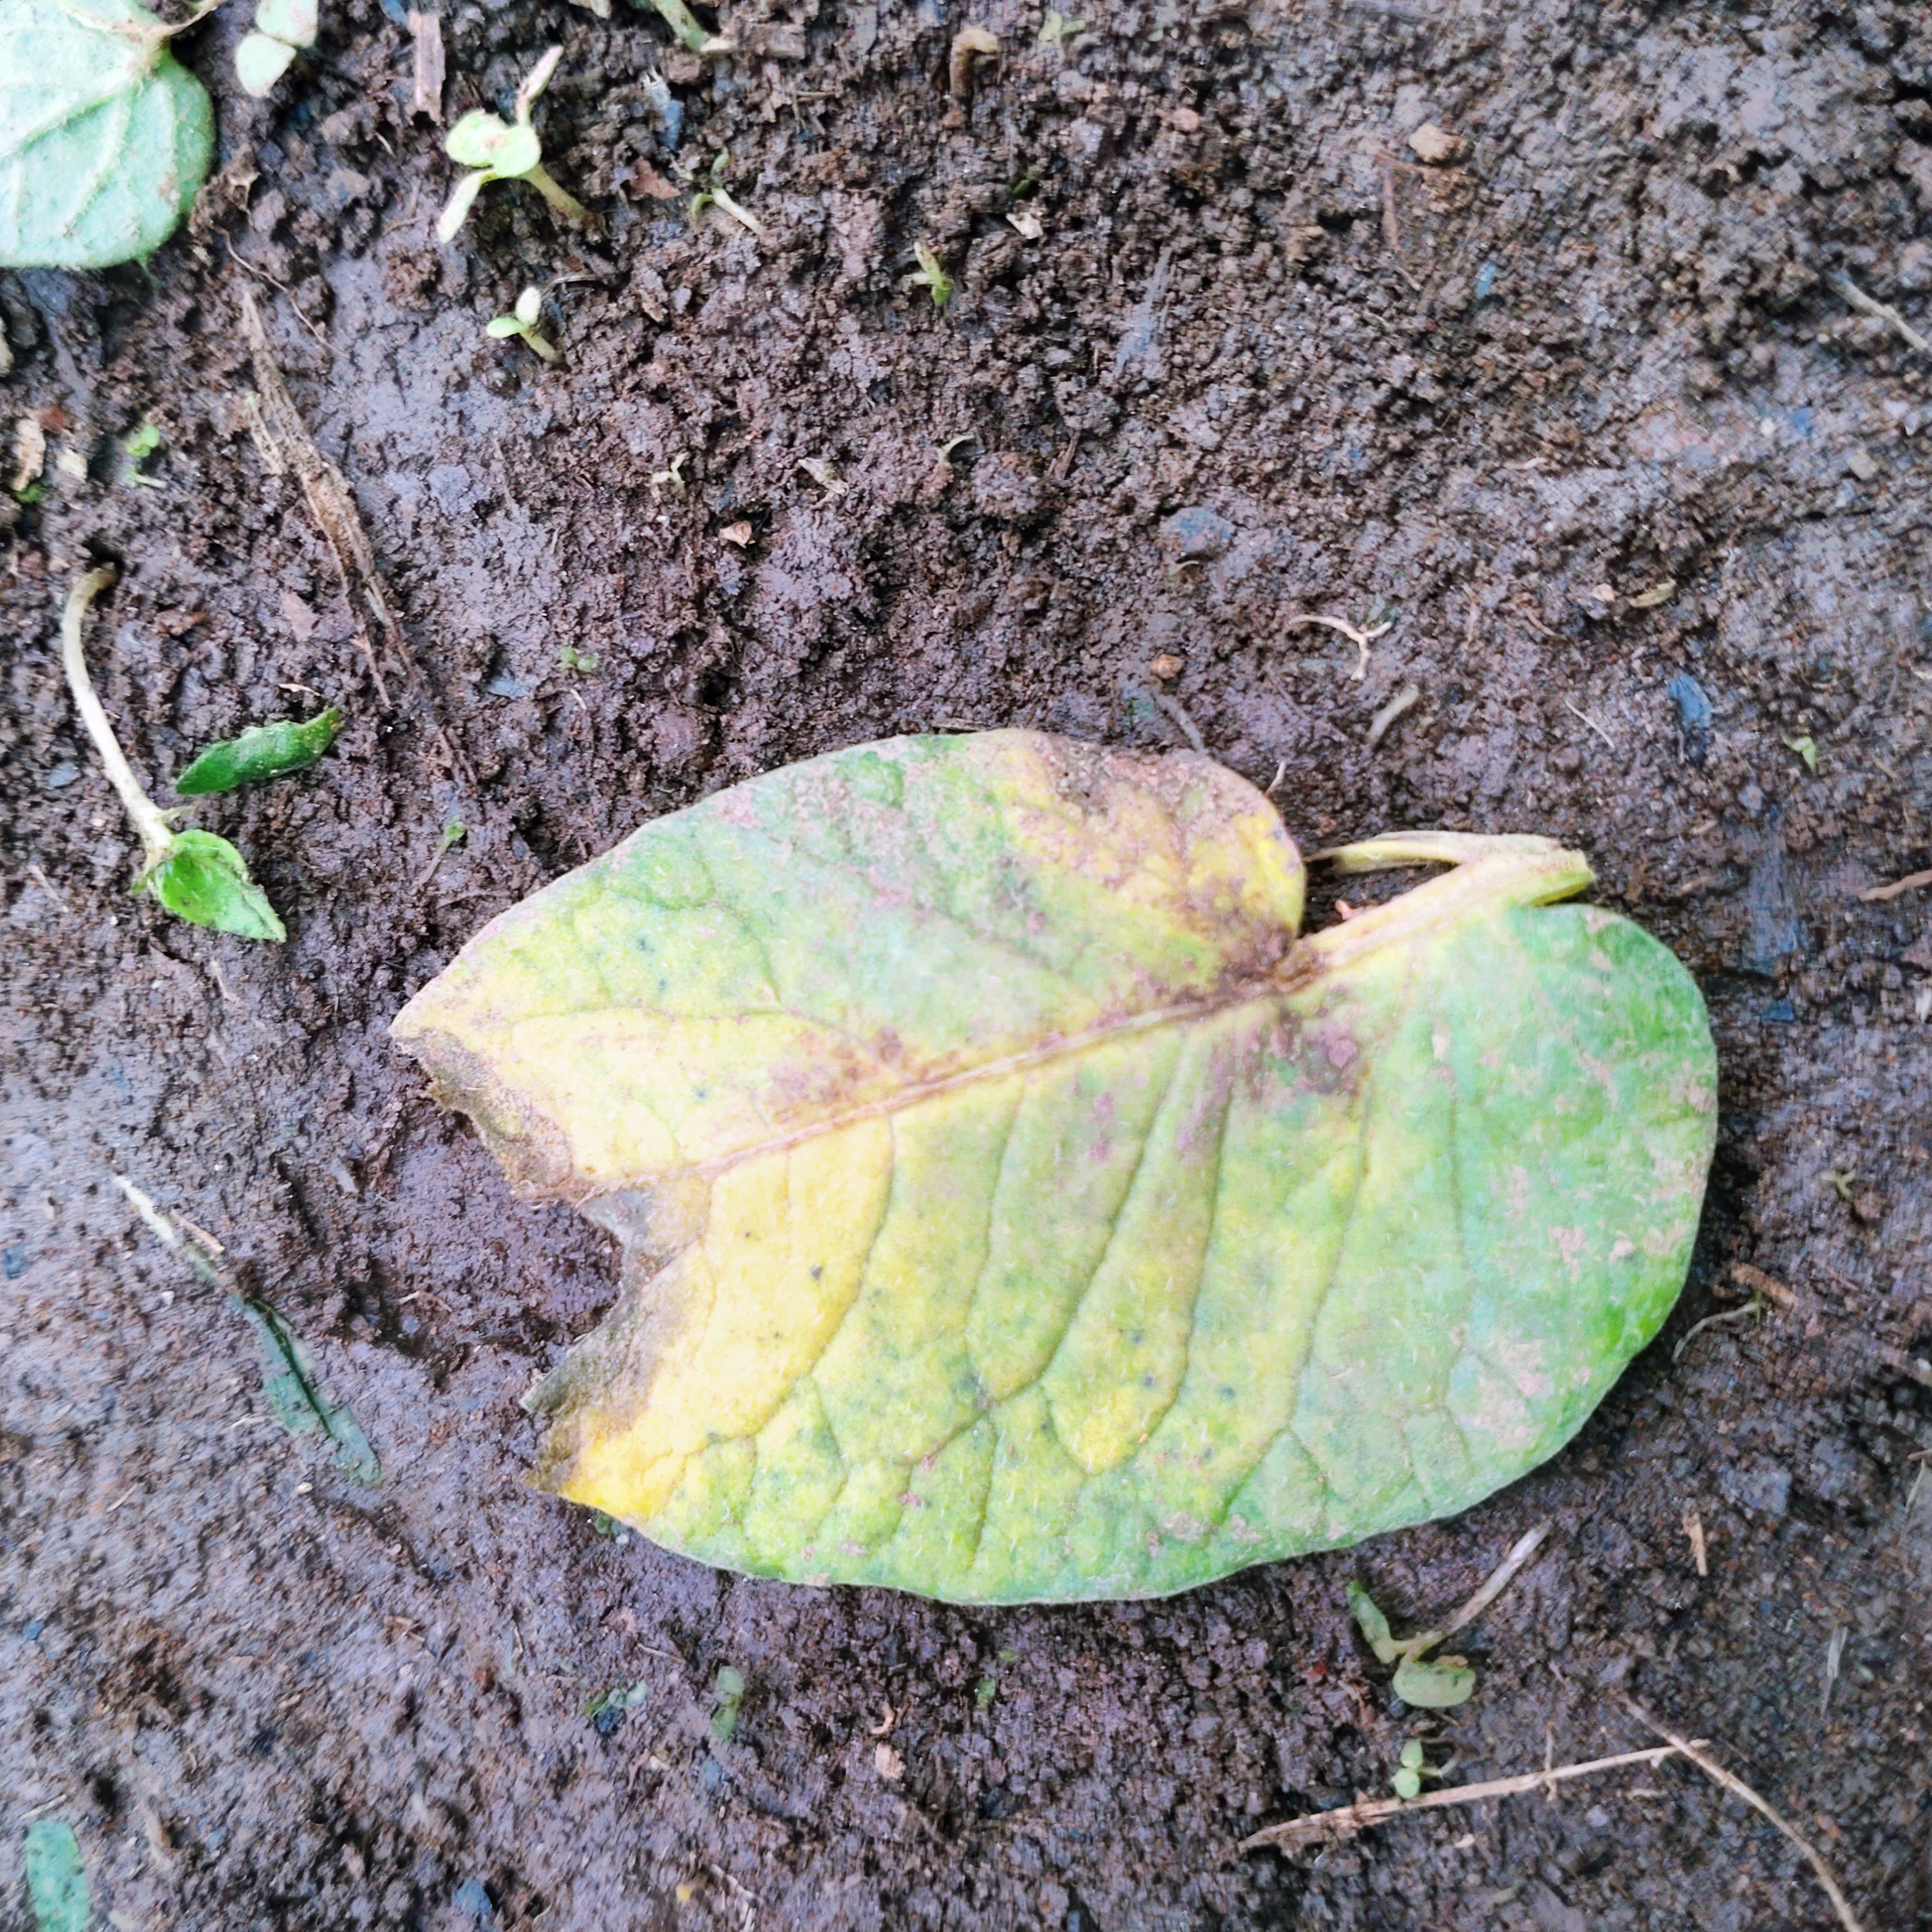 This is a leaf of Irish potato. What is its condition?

late blight
